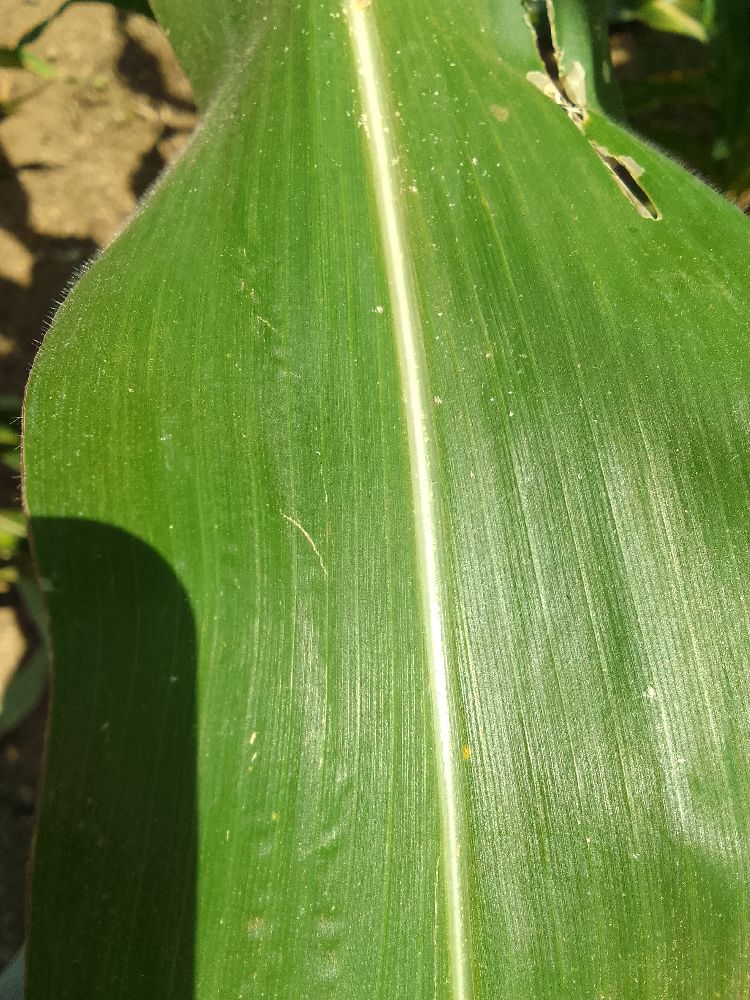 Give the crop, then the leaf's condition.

maize, healthy
